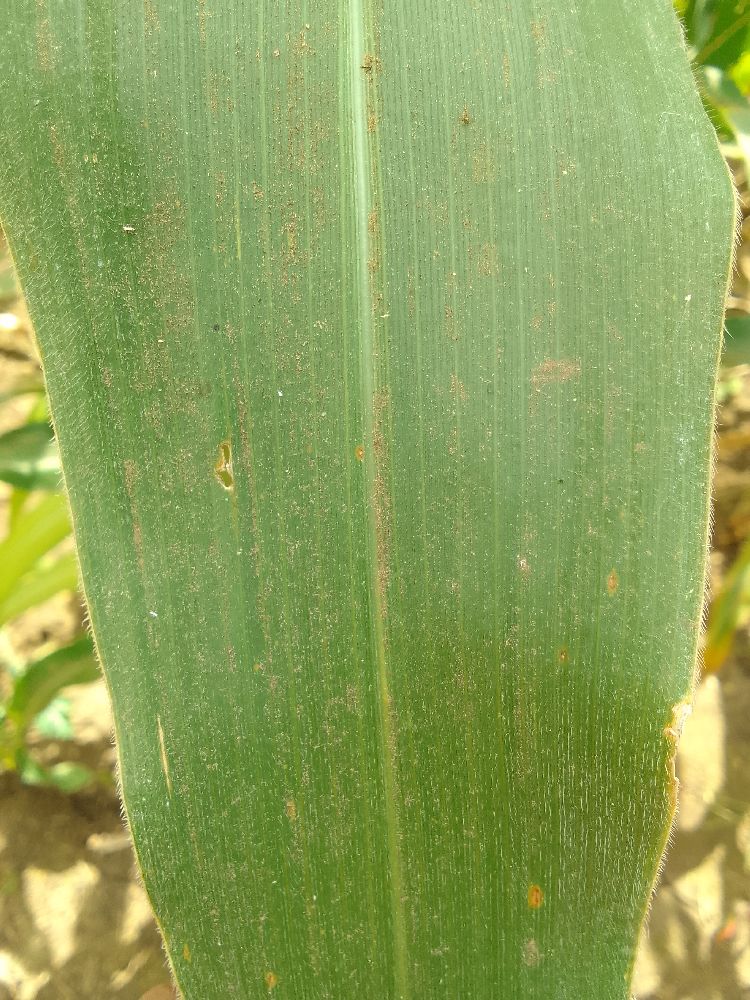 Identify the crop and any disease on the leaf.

maize, healthy
